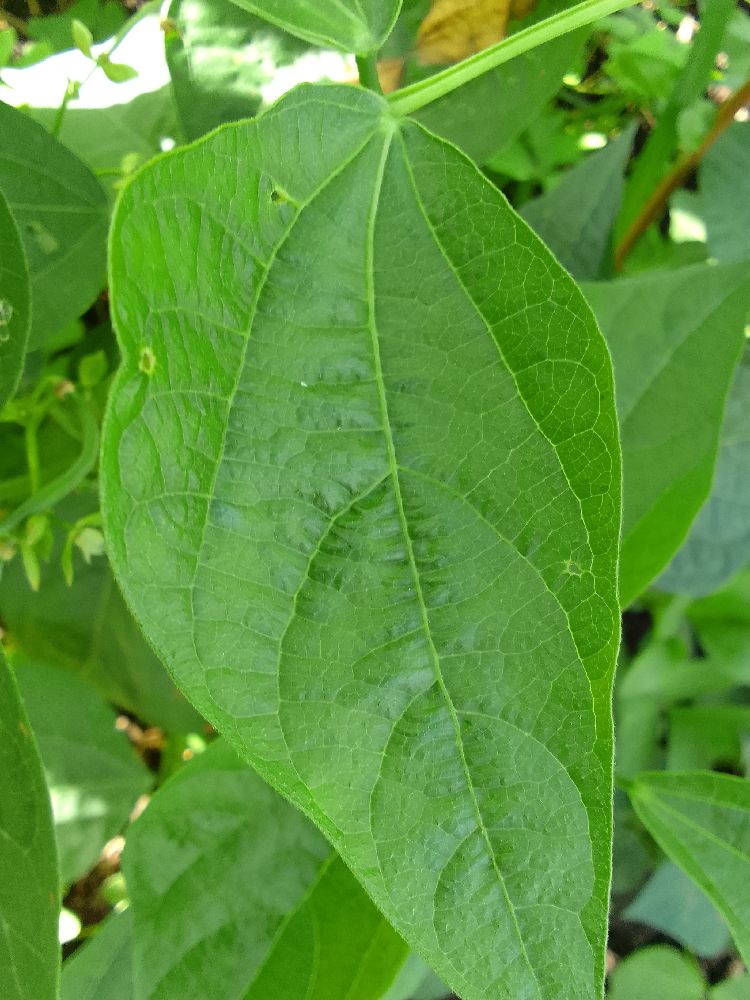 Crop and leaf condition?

common bean, healthy
